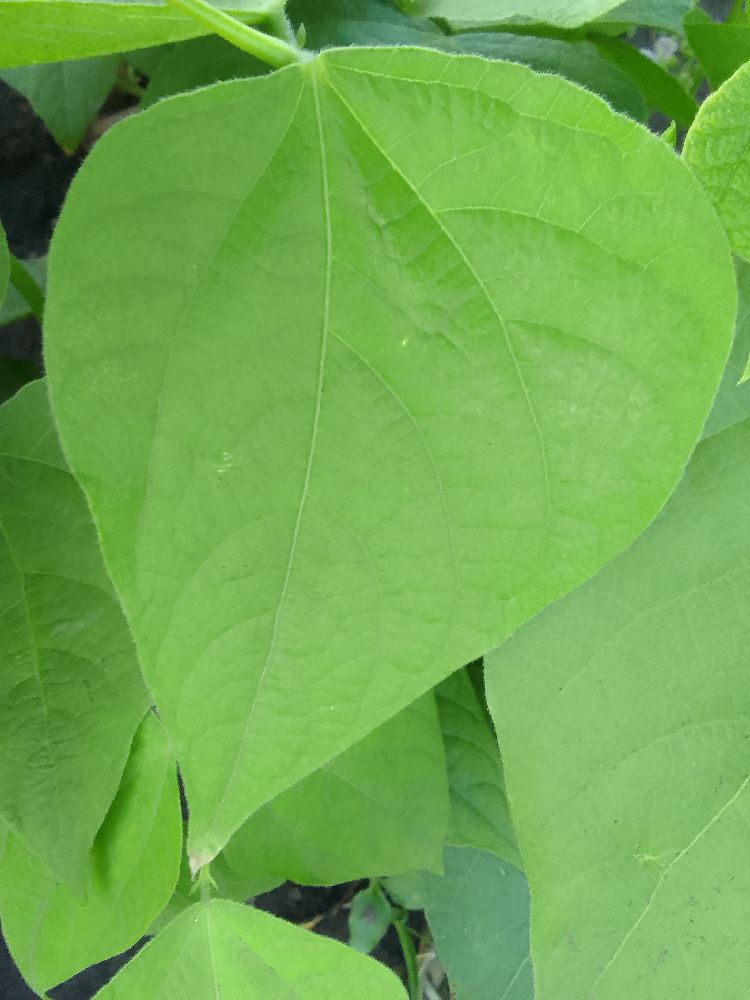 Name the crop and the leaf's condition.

common bean, healthy
